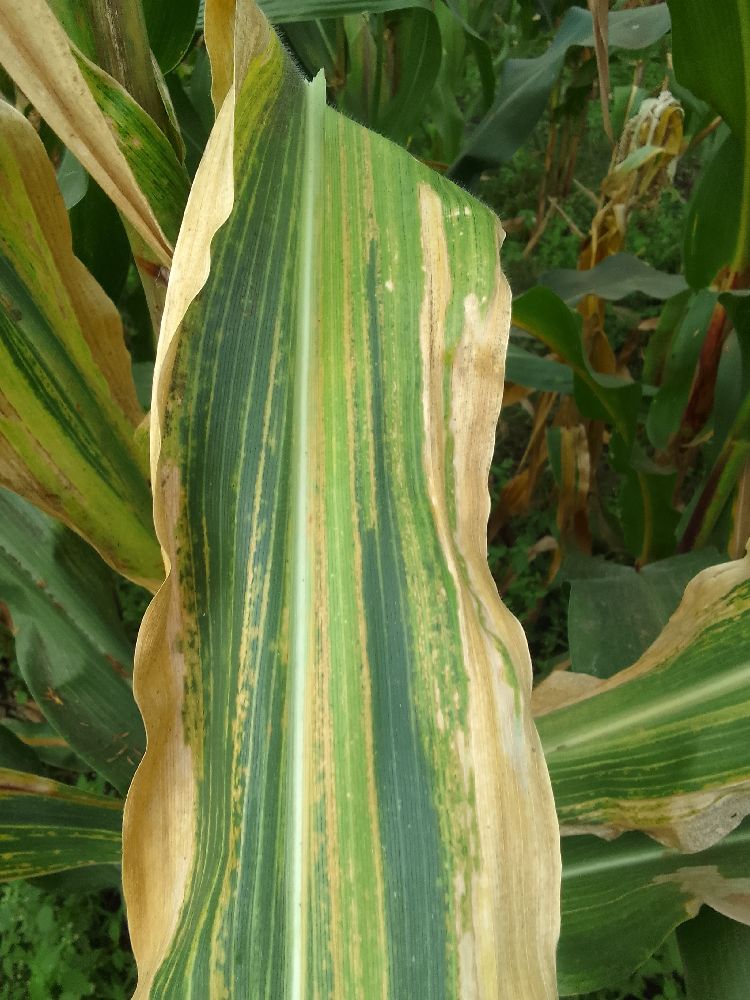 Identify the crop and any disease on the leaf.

maize, maize lethal necrosis
